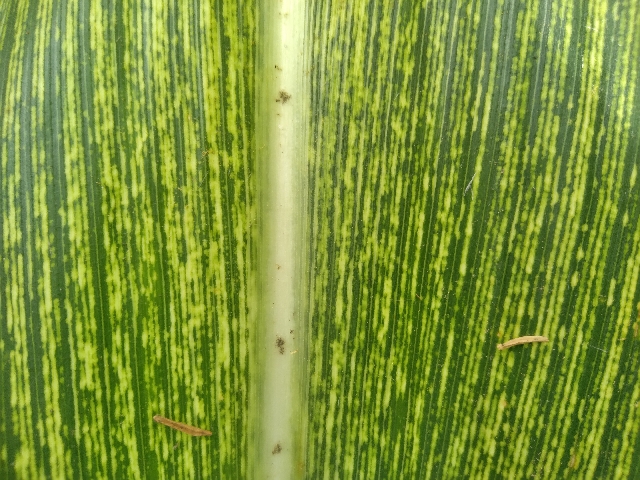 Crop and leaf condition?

maize, maize streak virus
